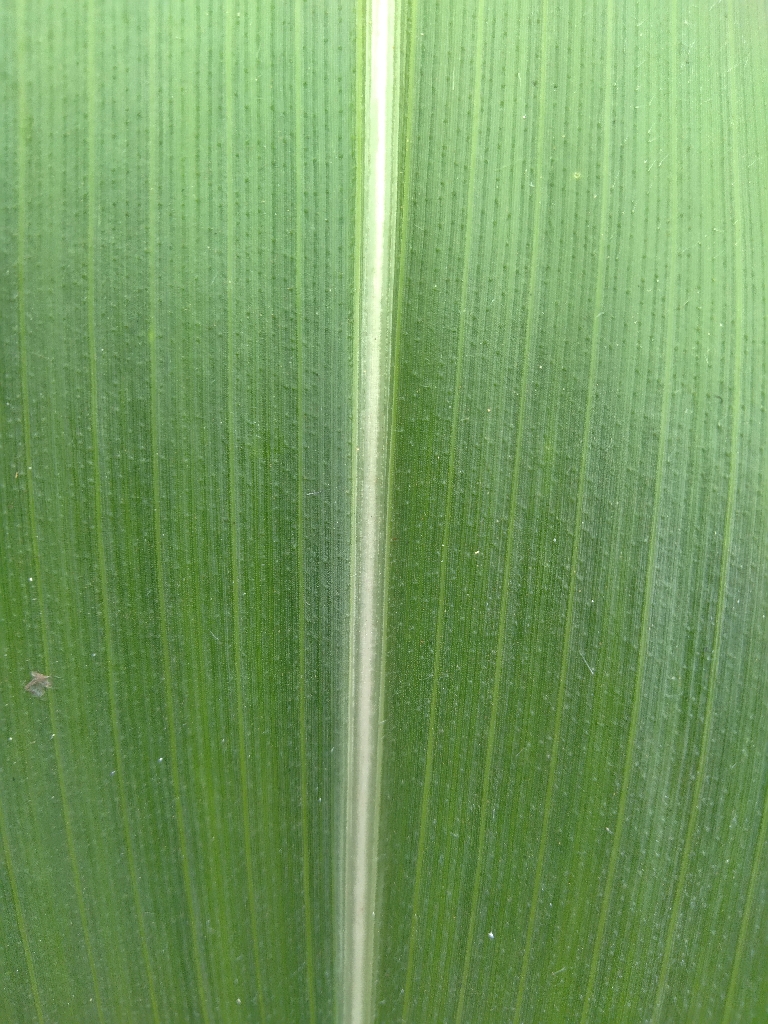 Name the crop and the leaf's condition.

maize, healthy
